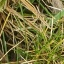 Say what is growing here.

grass
